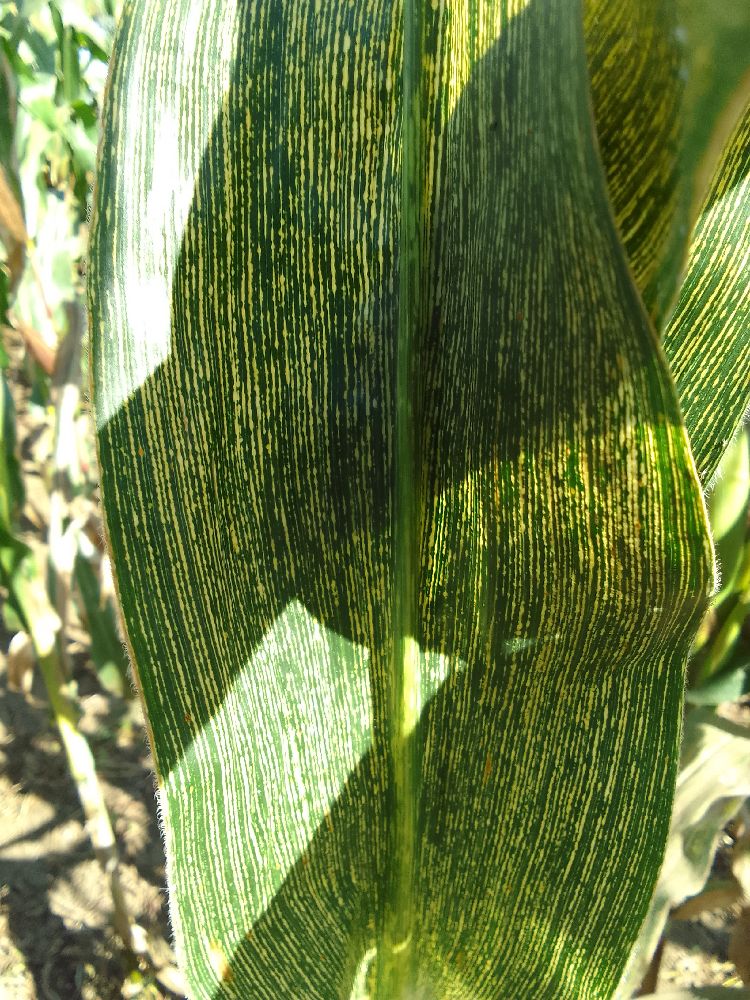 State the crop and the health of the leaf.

maize, maize streak virus
